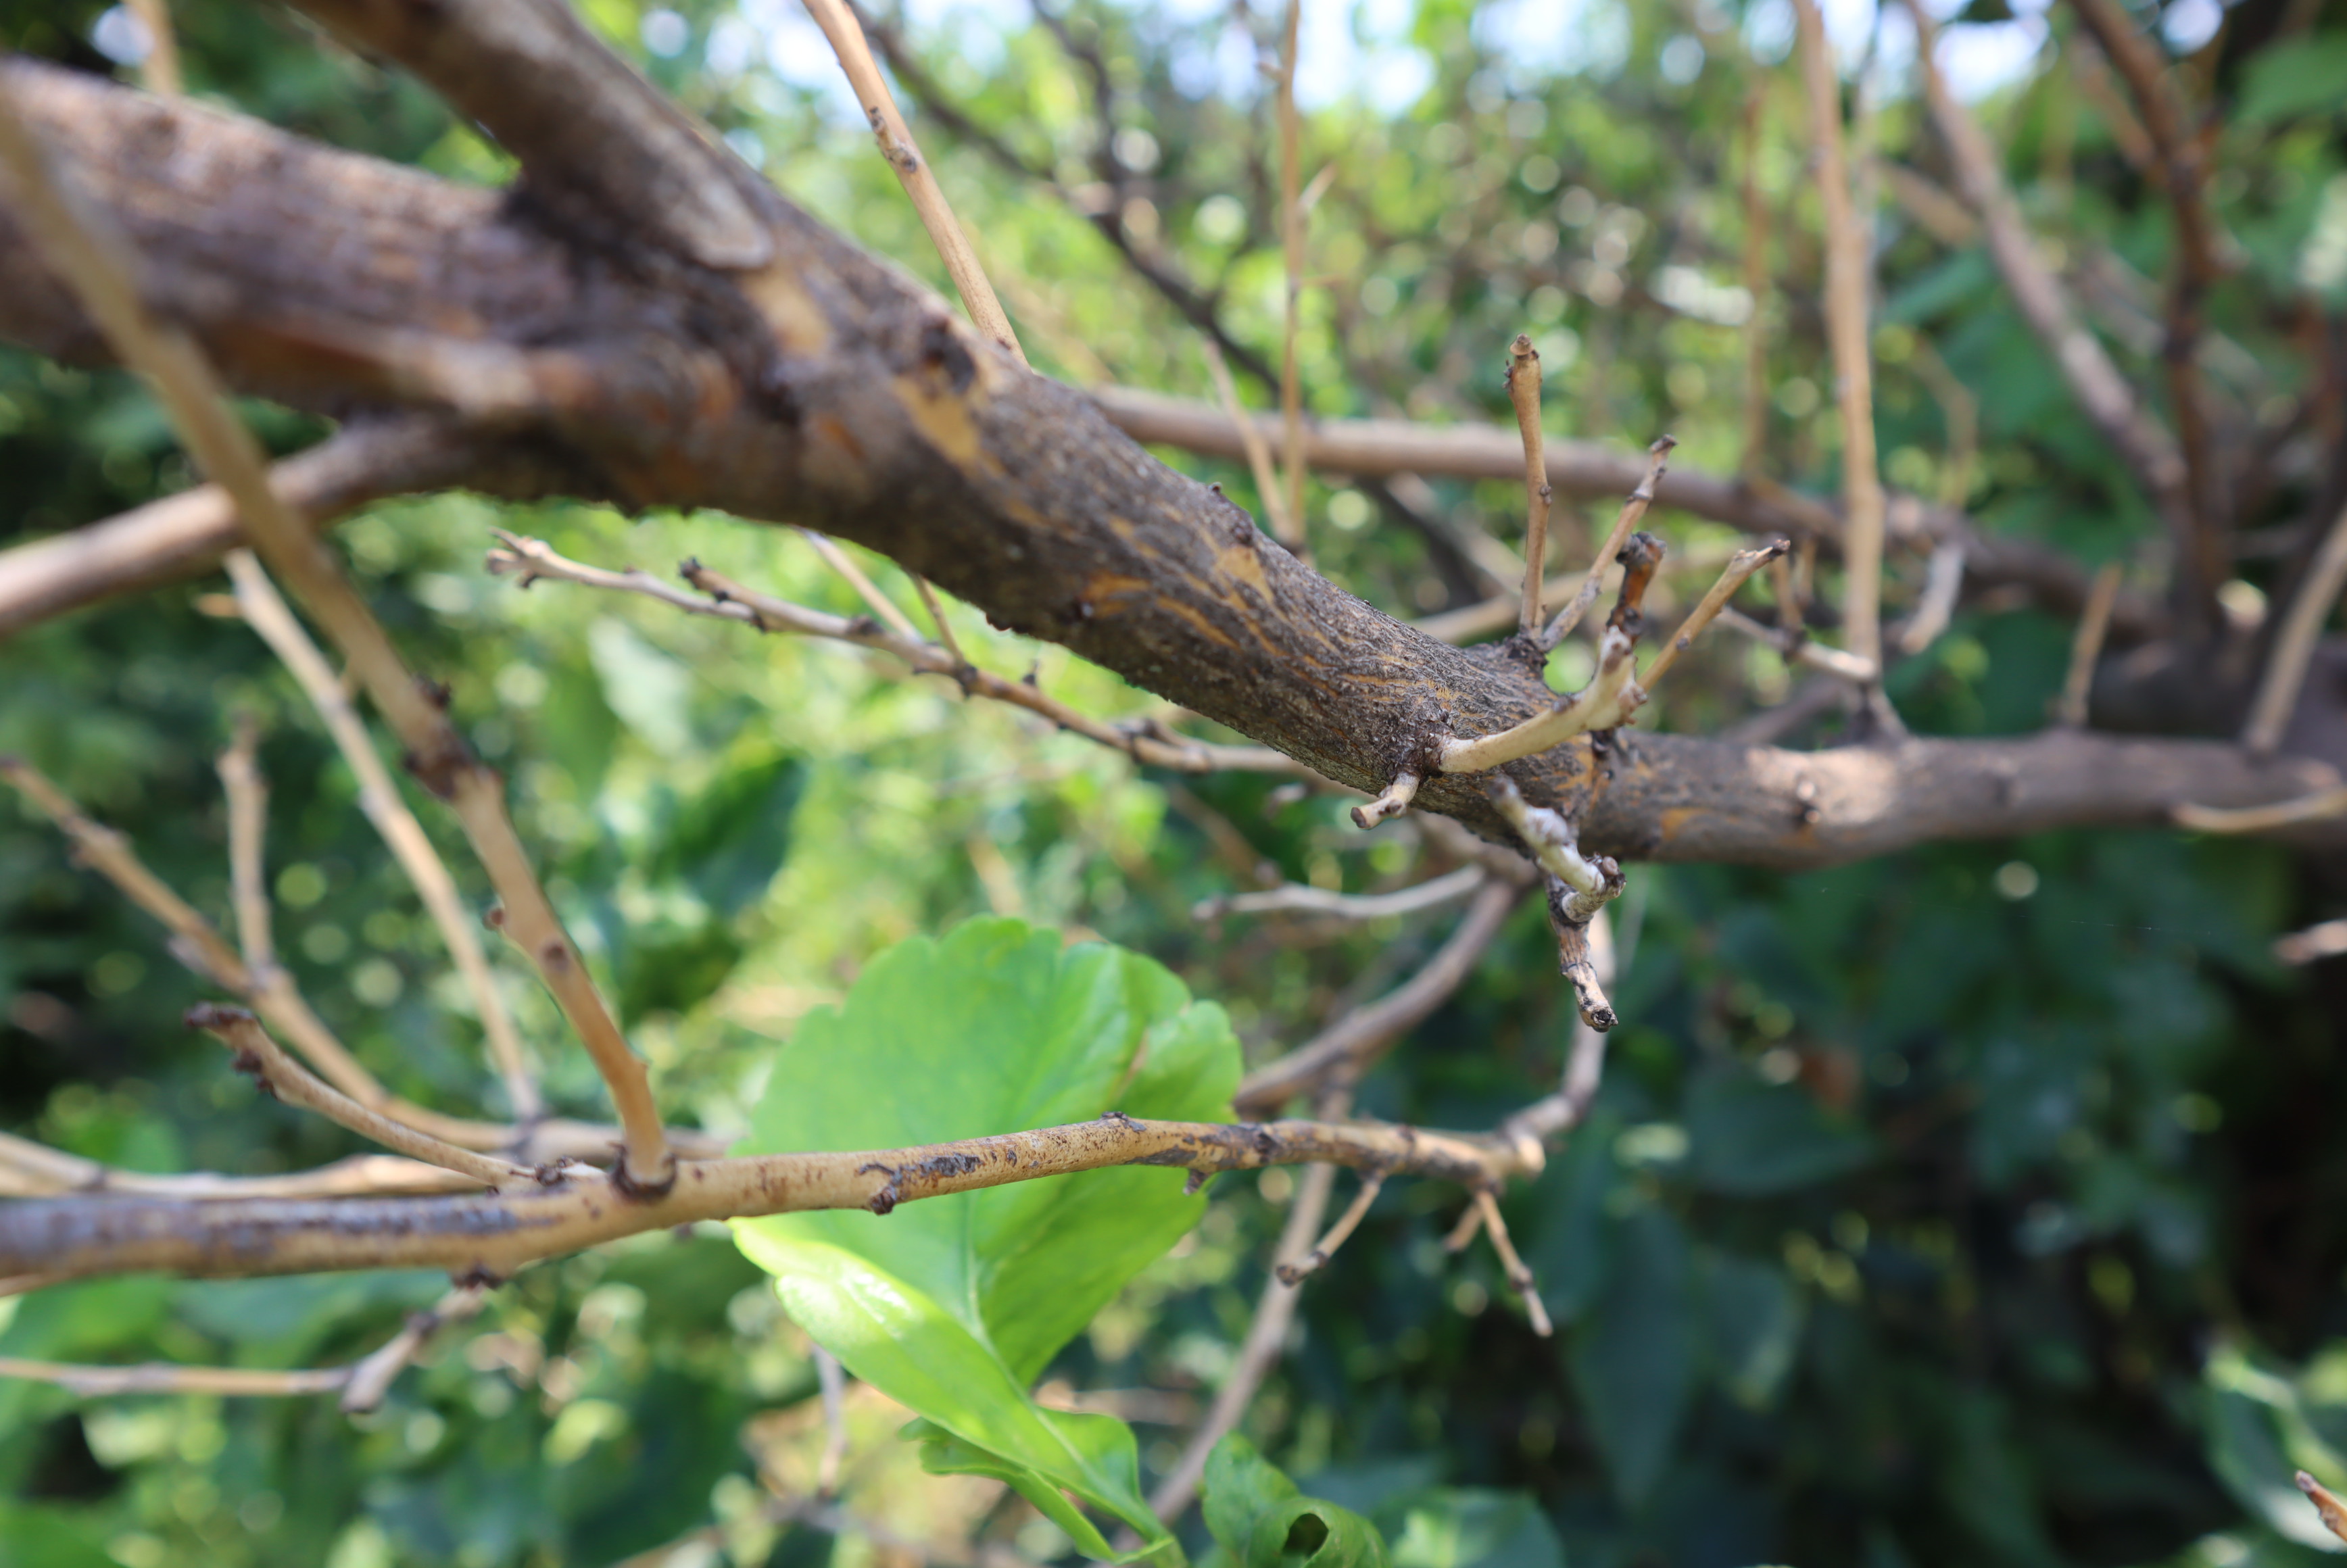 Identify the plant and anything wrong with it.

lemon, phytophthora
